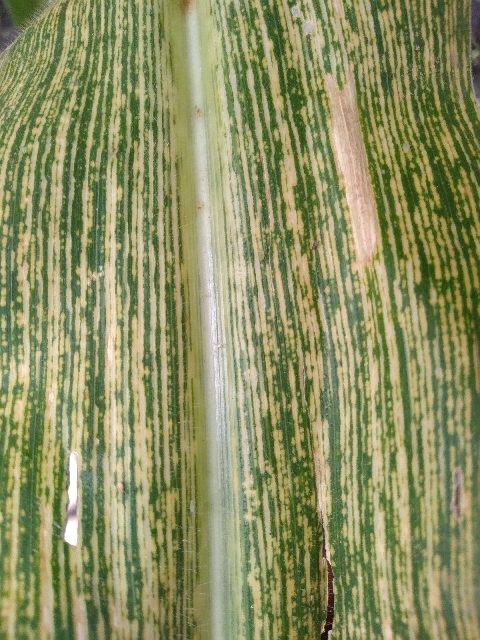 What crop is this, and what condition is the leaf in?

maize, maize streak virus
